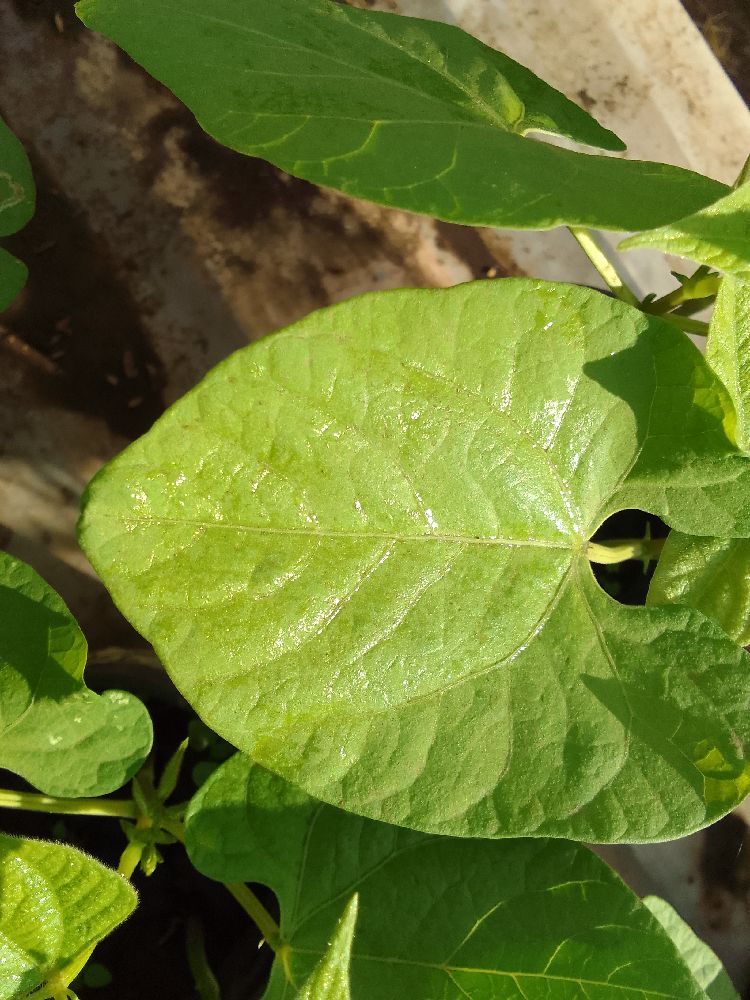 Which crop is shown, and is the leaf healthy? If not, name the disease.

common bean, healthy
